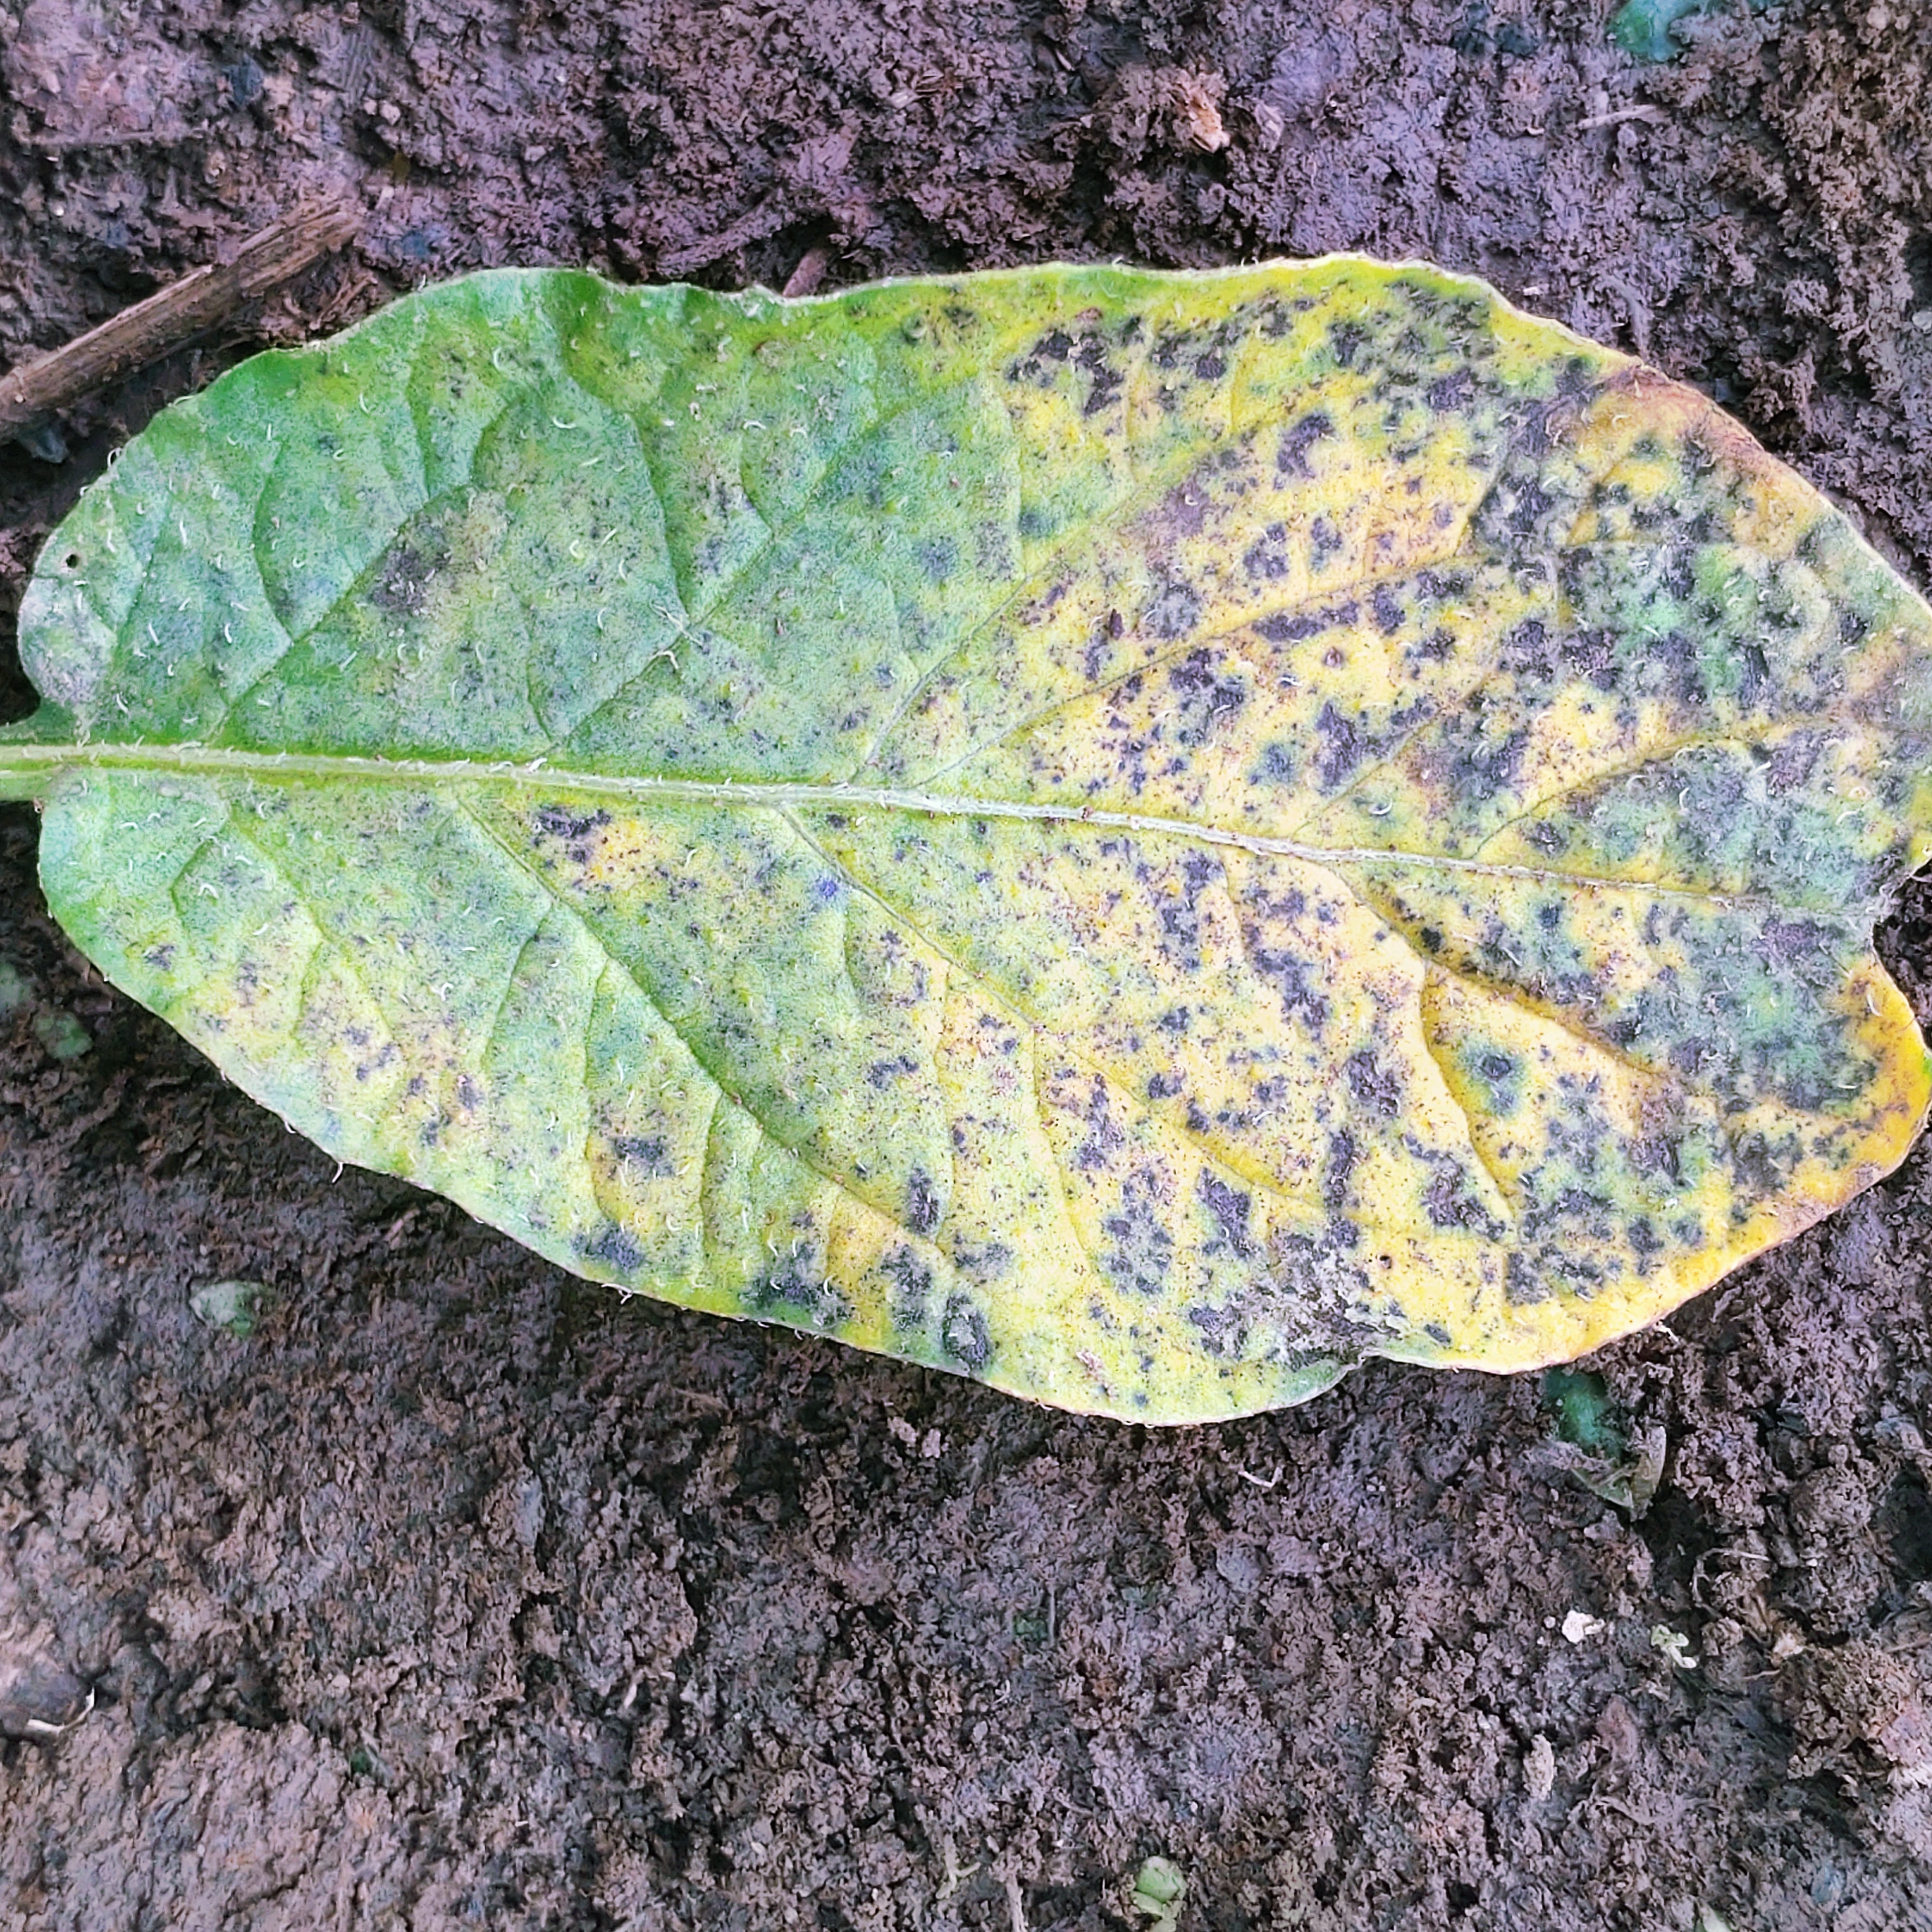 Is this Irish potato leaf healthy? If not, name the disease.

late blight
